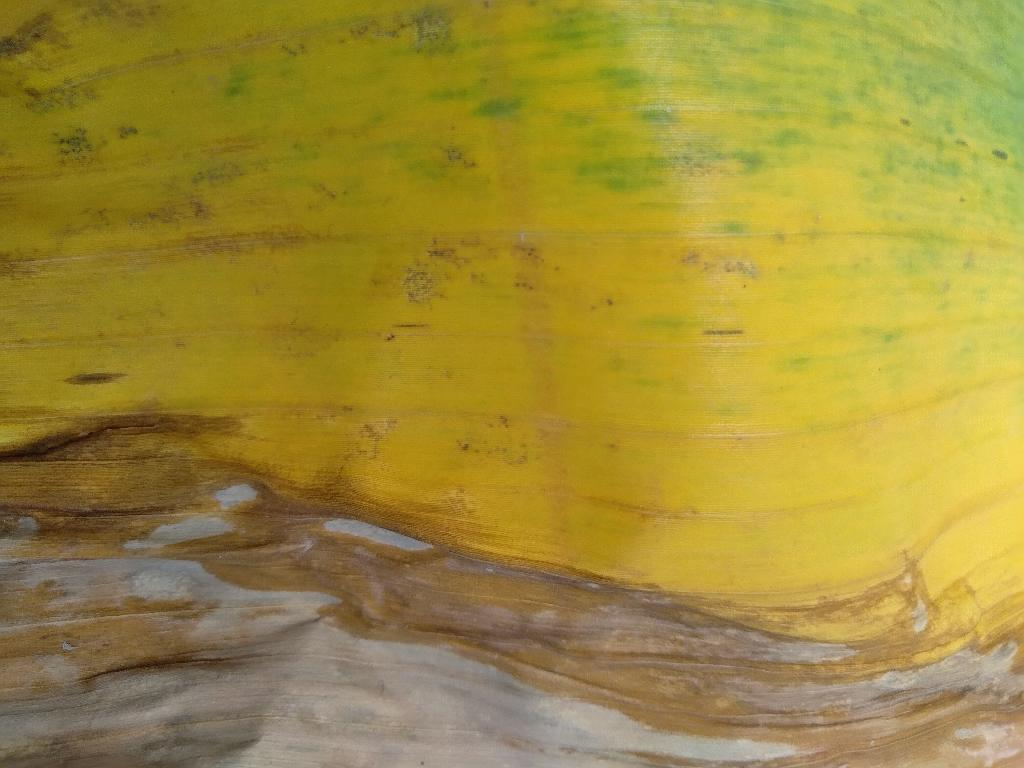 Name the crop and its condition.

banana, fusarium wilt race 1
